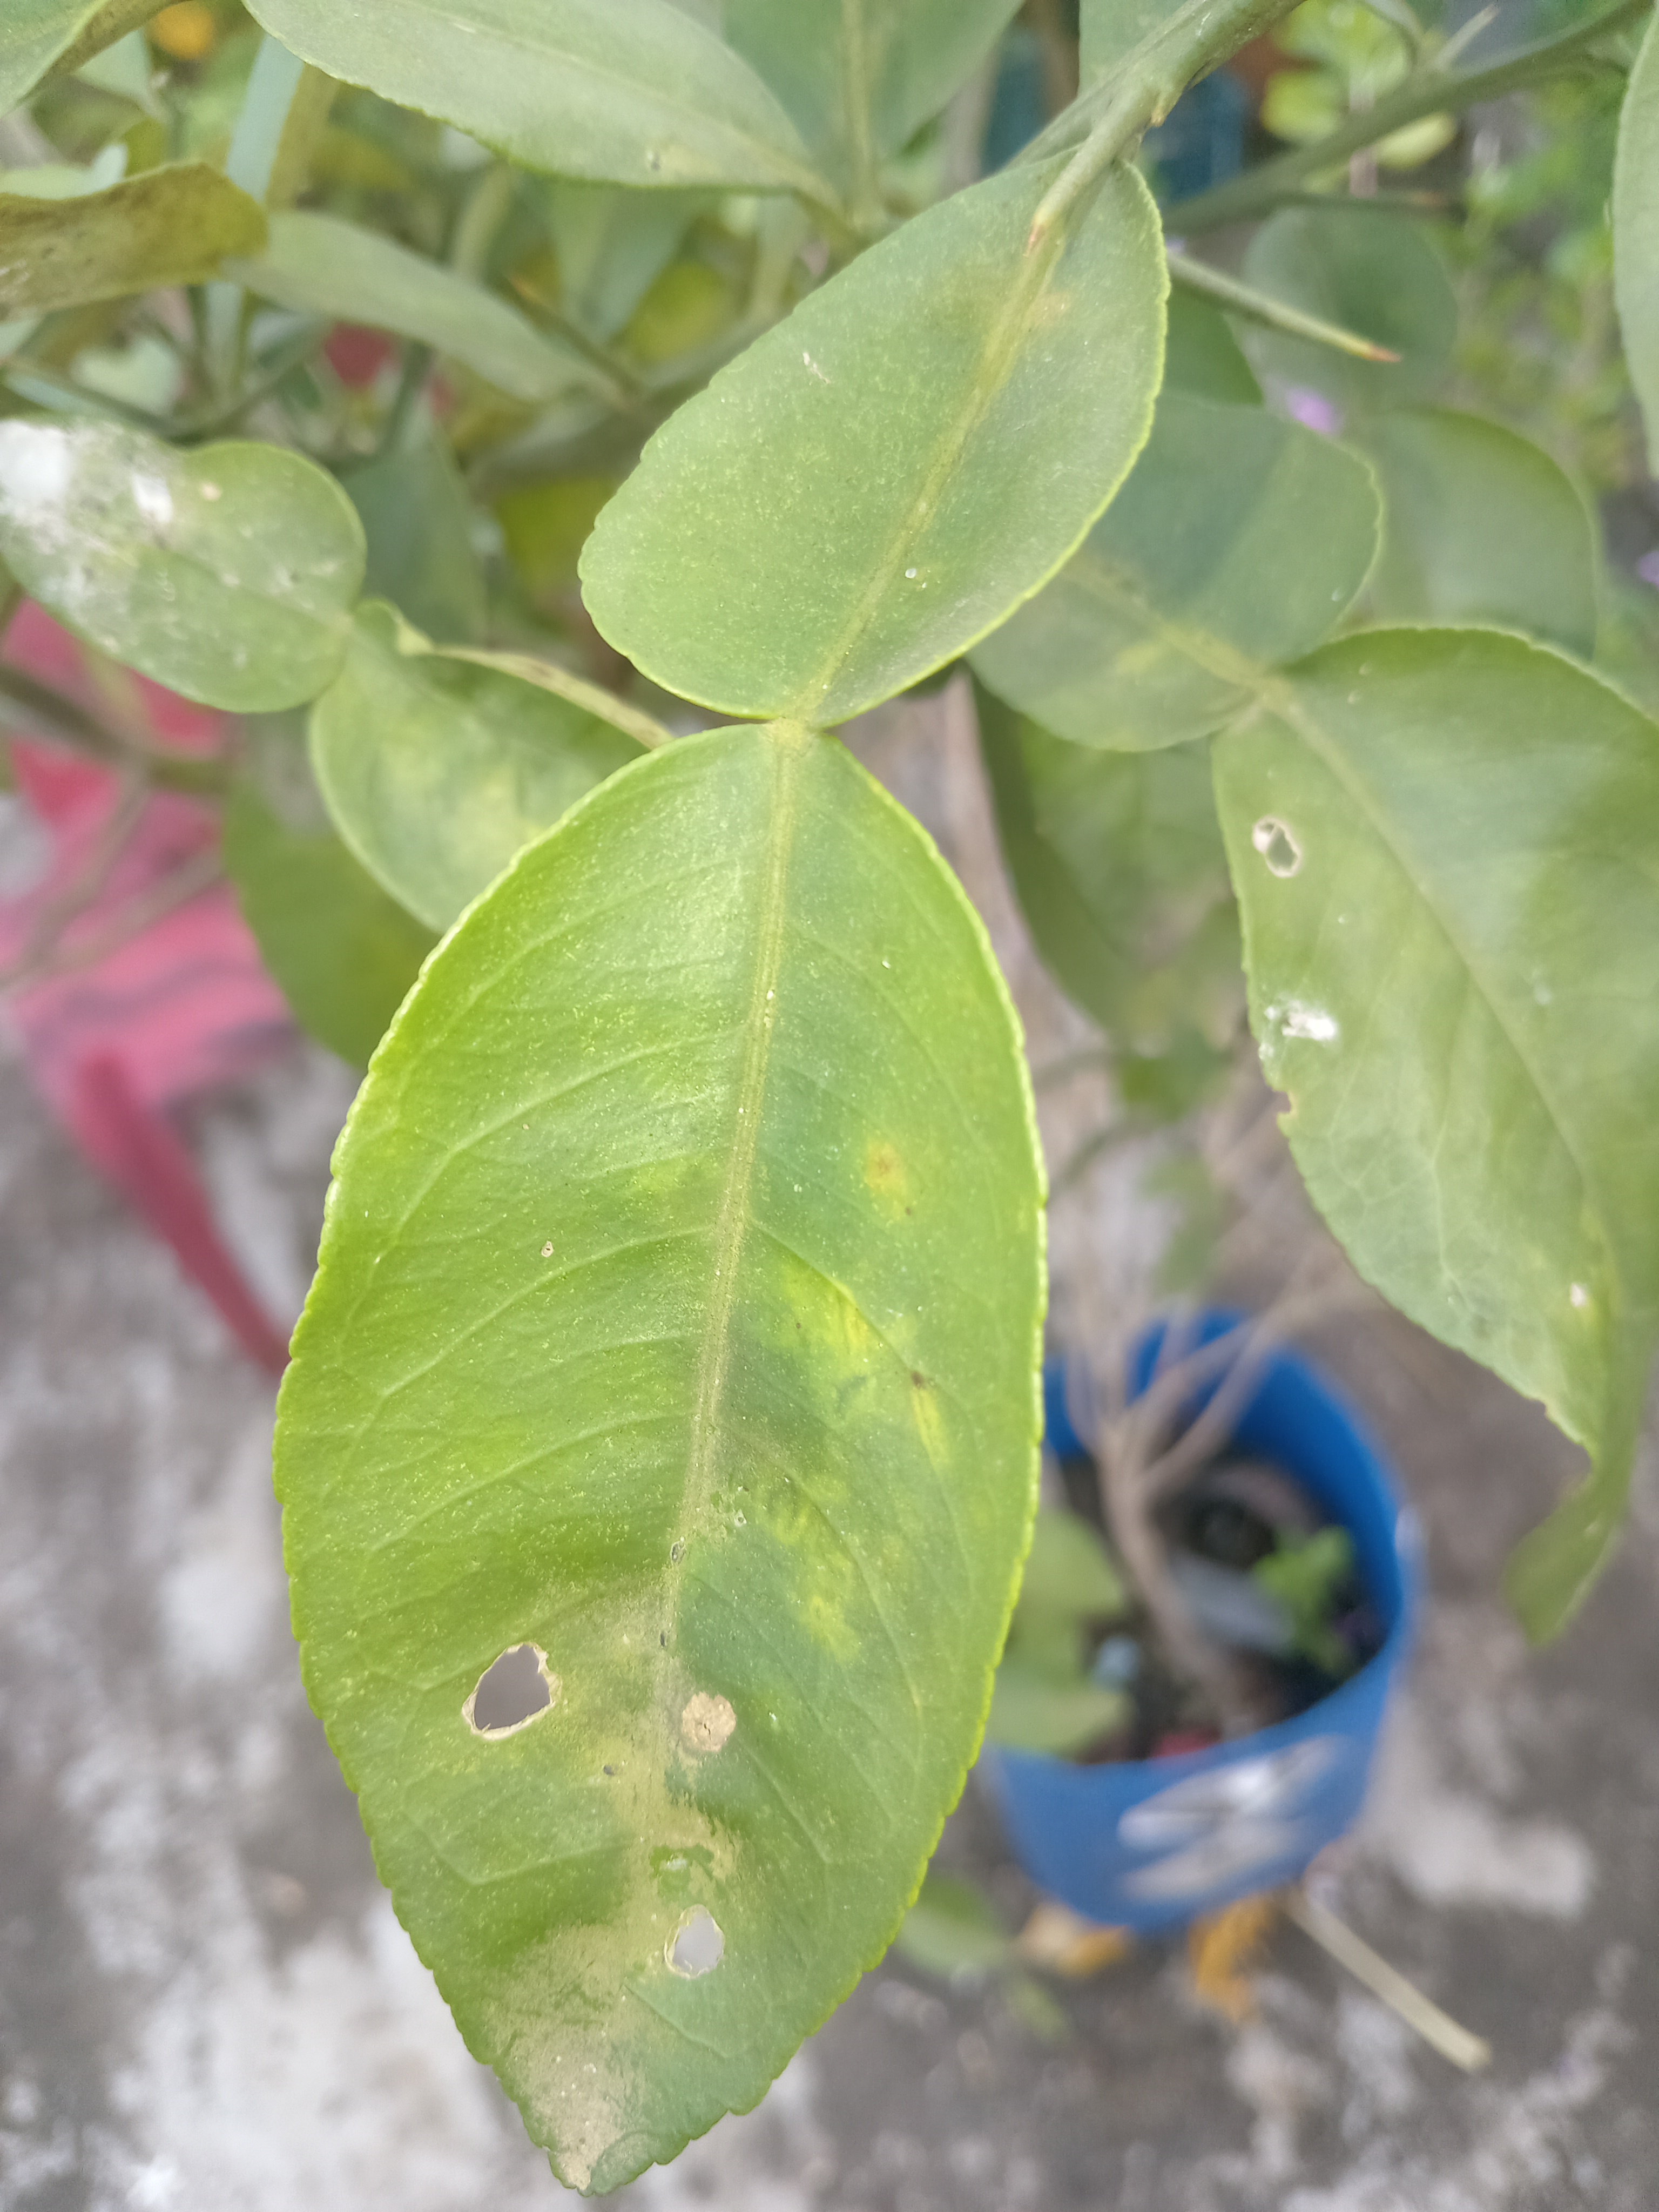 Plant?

lemon
